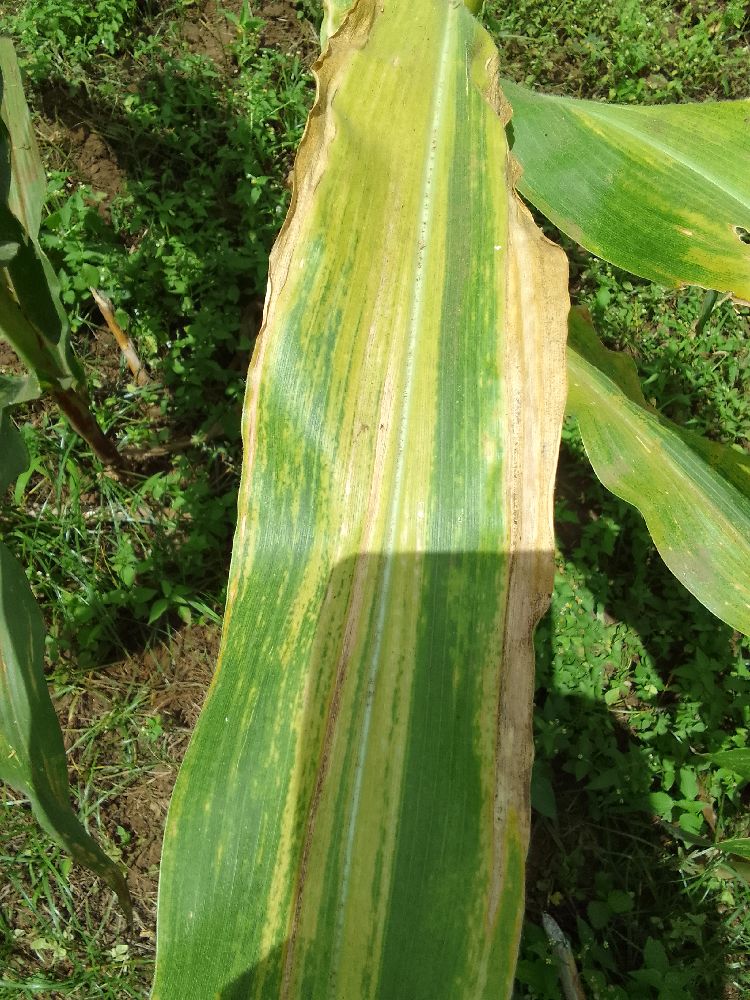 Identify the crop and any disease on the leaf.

maize, maize lethal necrosis
